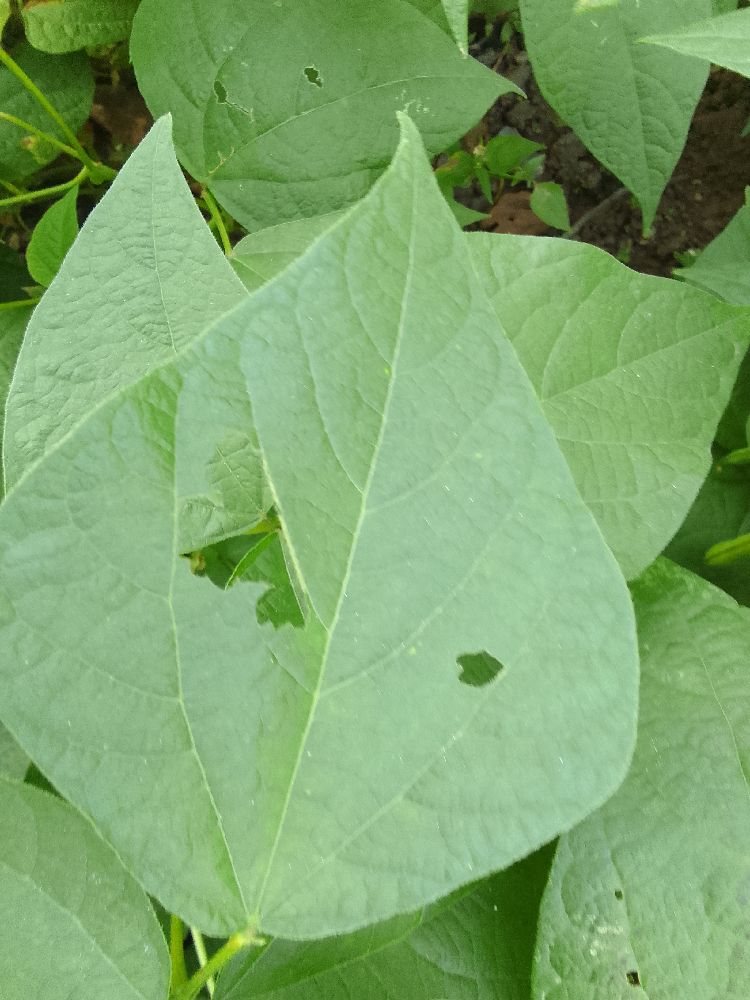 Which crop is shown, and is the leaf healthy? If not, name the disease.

common bean, healthy
